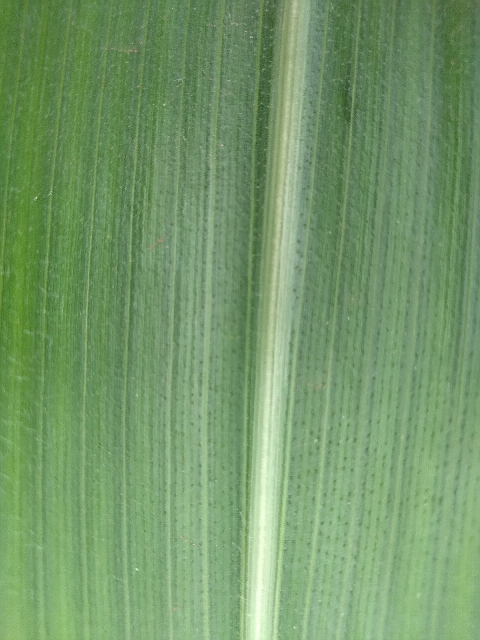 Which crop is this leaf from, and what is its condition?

maize, healthy
